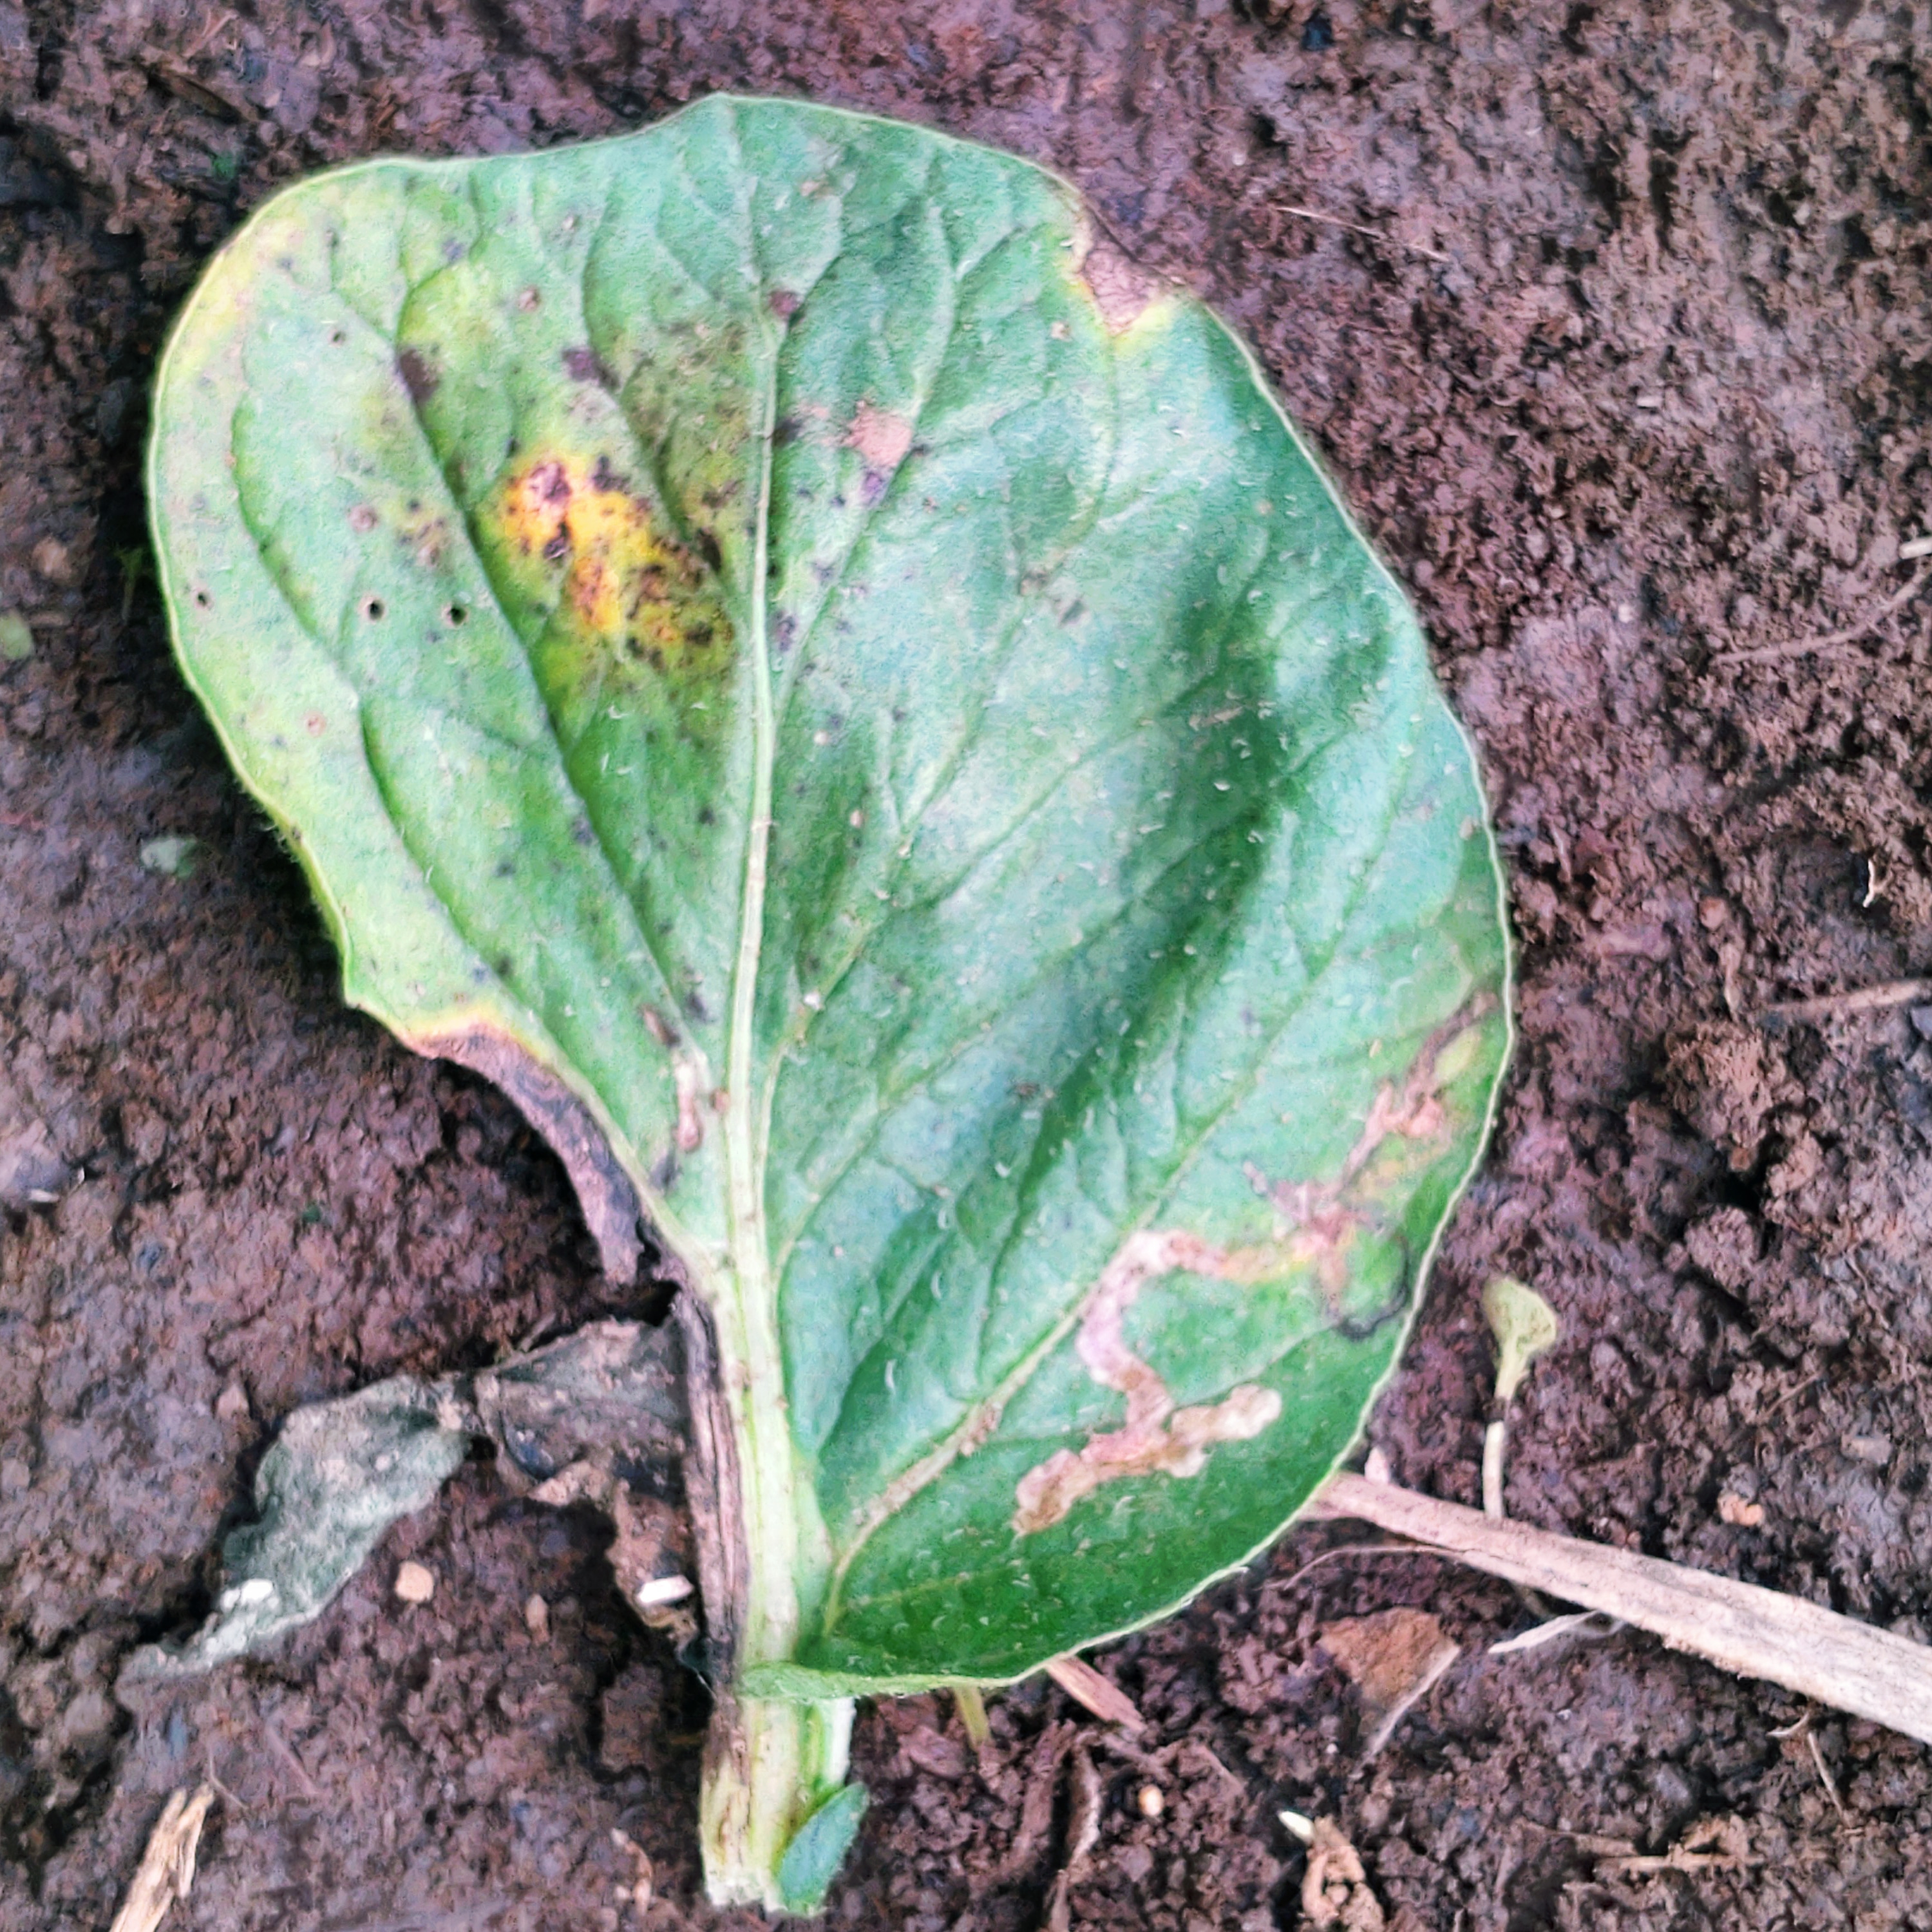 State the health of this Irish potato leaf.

late blight
